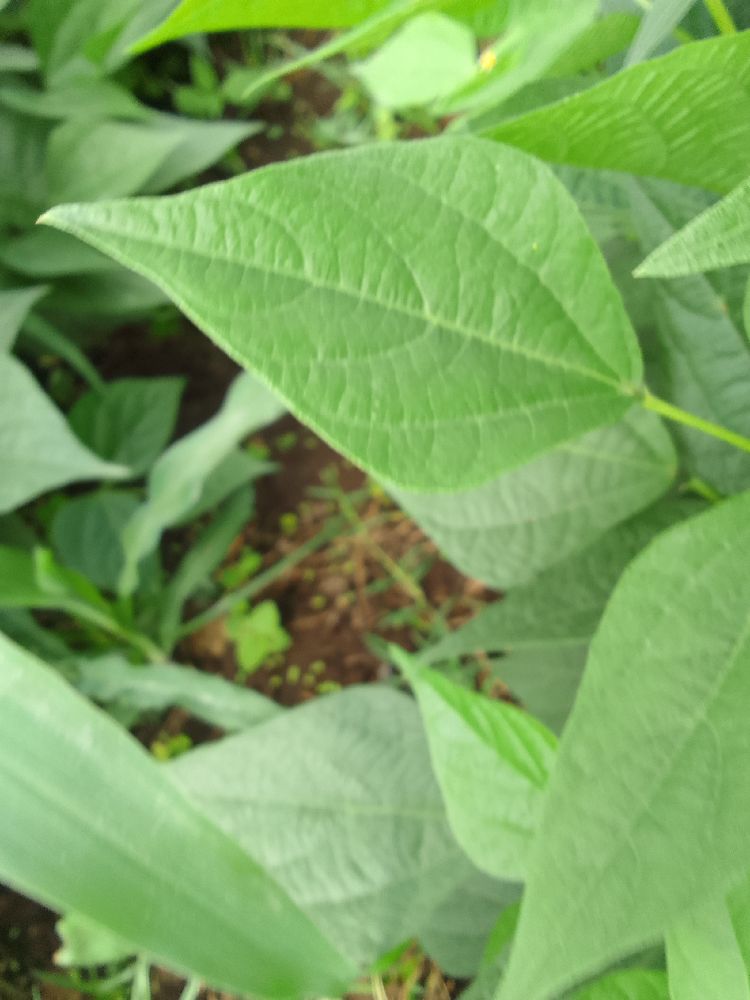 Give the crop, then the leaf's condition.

common bean, healthy
